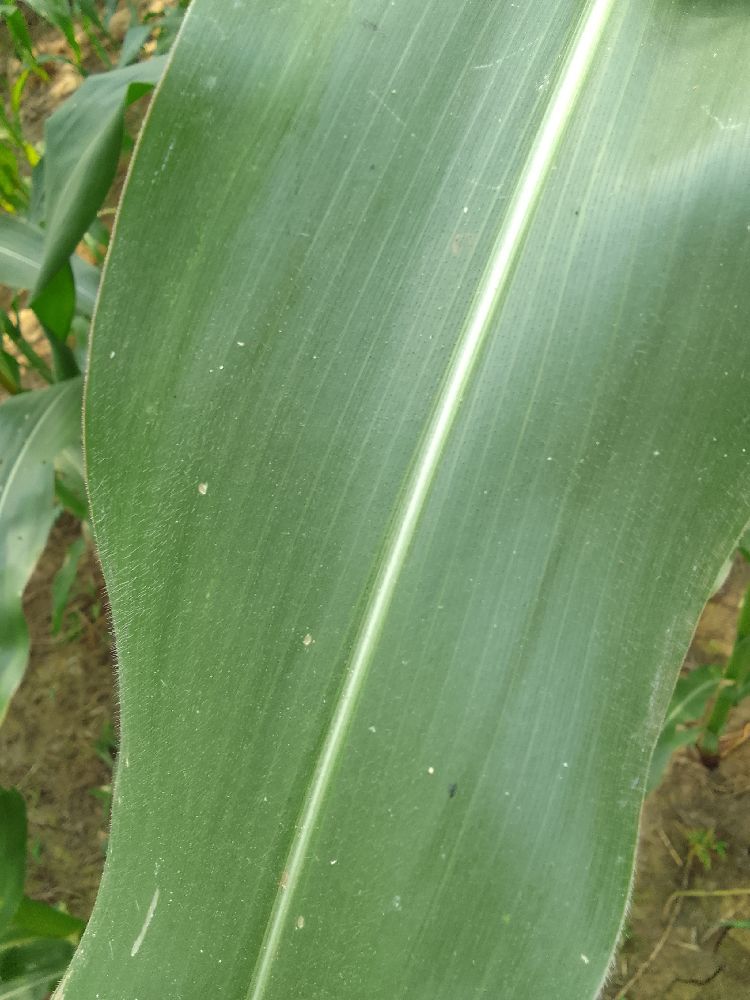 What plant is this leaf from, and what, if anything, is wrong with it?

maize, healthy
